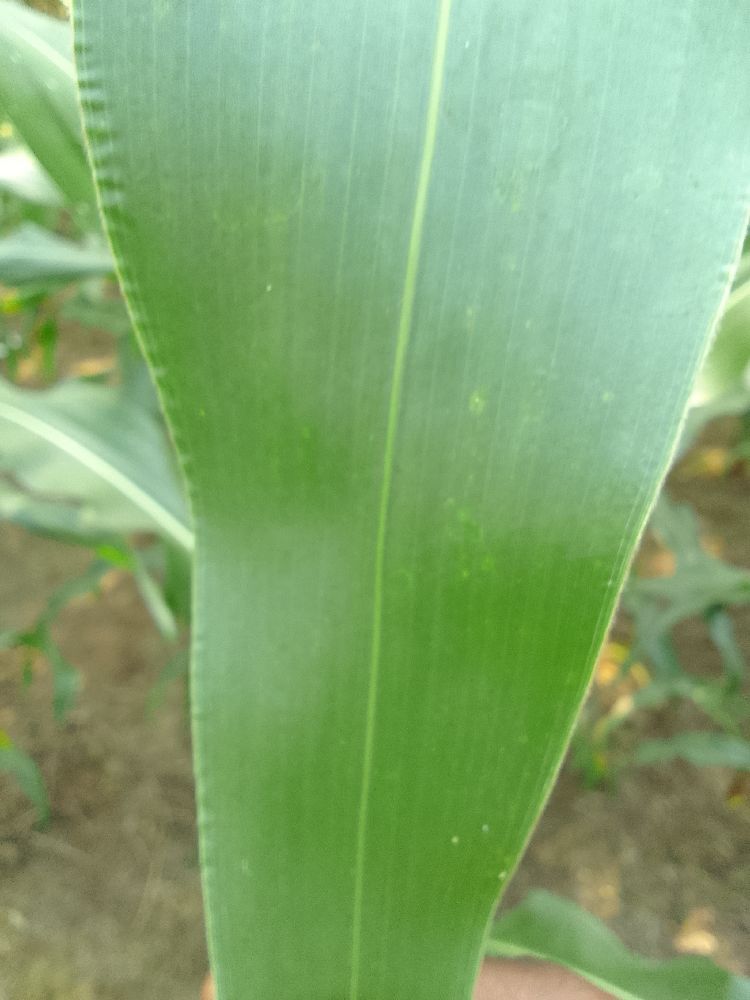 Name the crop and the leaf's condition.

maize, healthy
